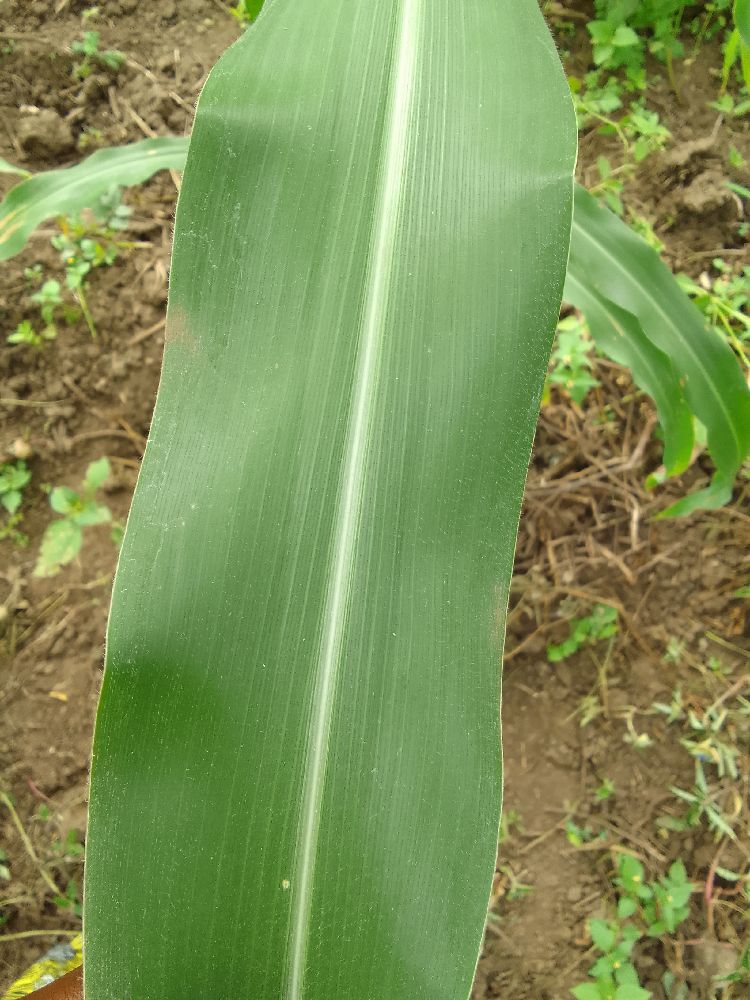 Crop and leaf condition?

maize, healthy
